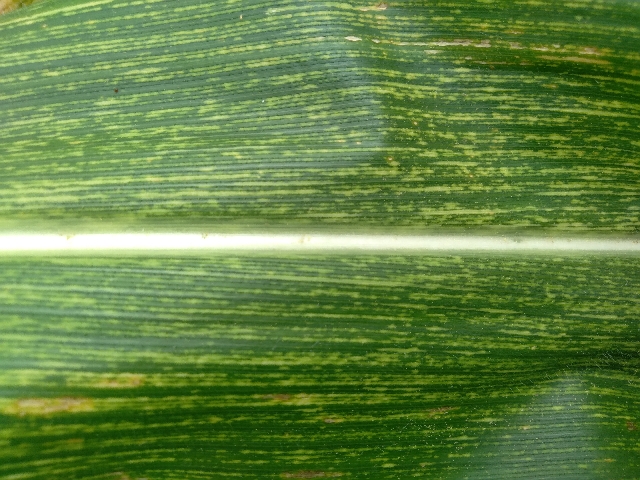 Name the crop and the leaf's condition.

maize, maize streak virus
